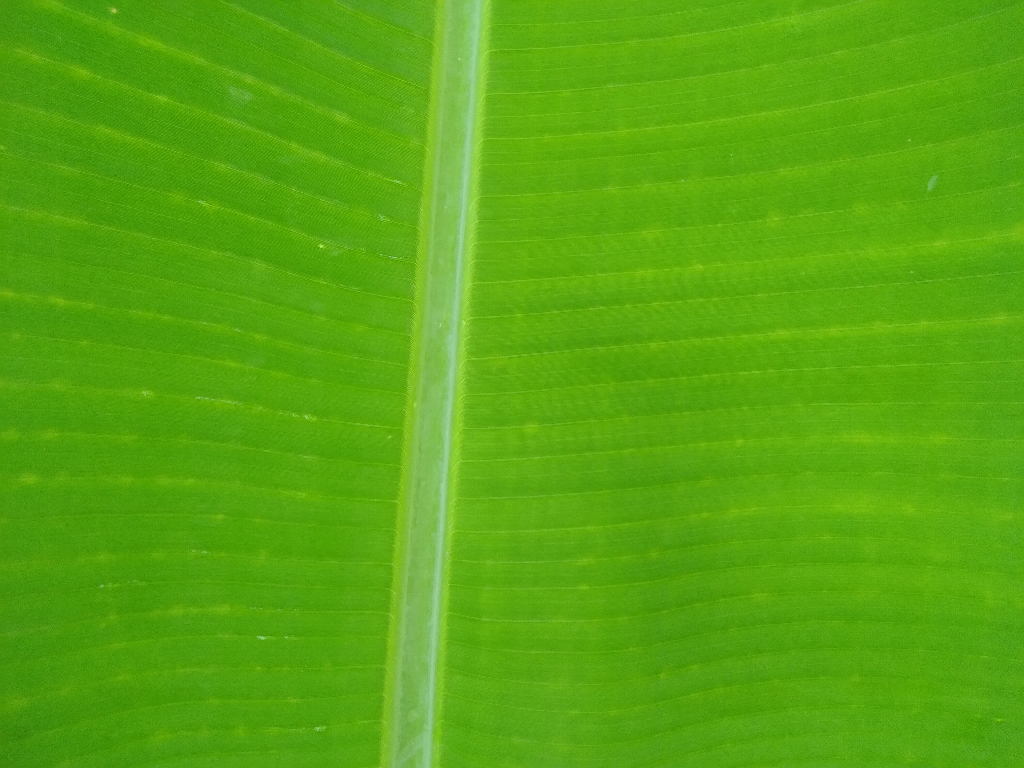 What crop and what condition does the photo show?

banana, healthy
